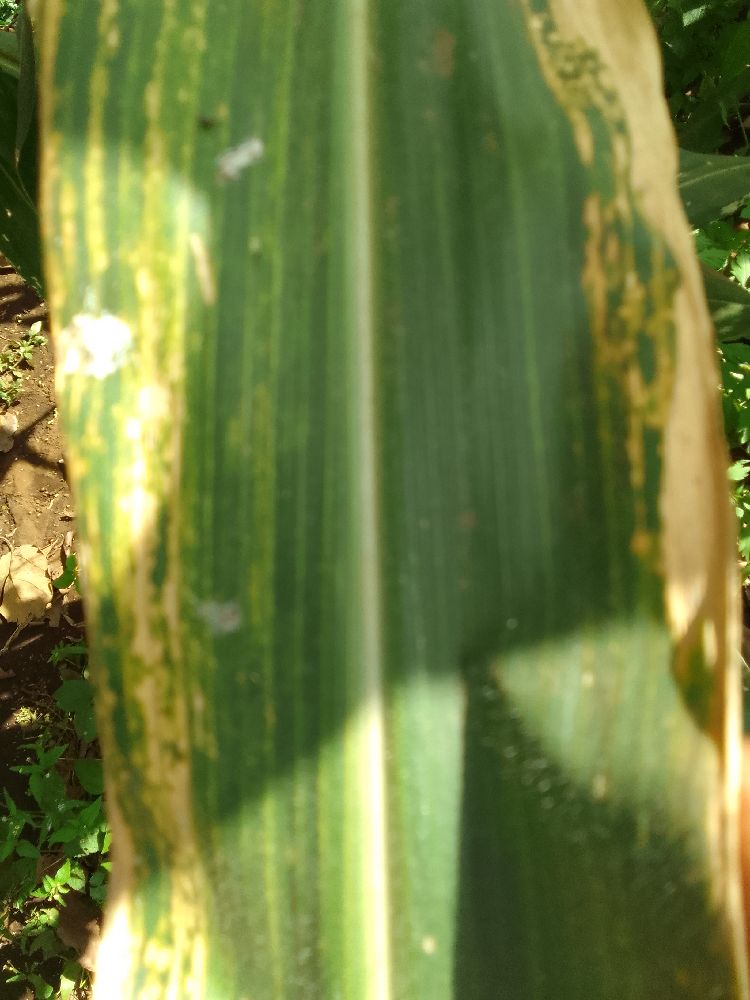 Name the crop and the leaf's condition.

maize, maize lethal necrosis
